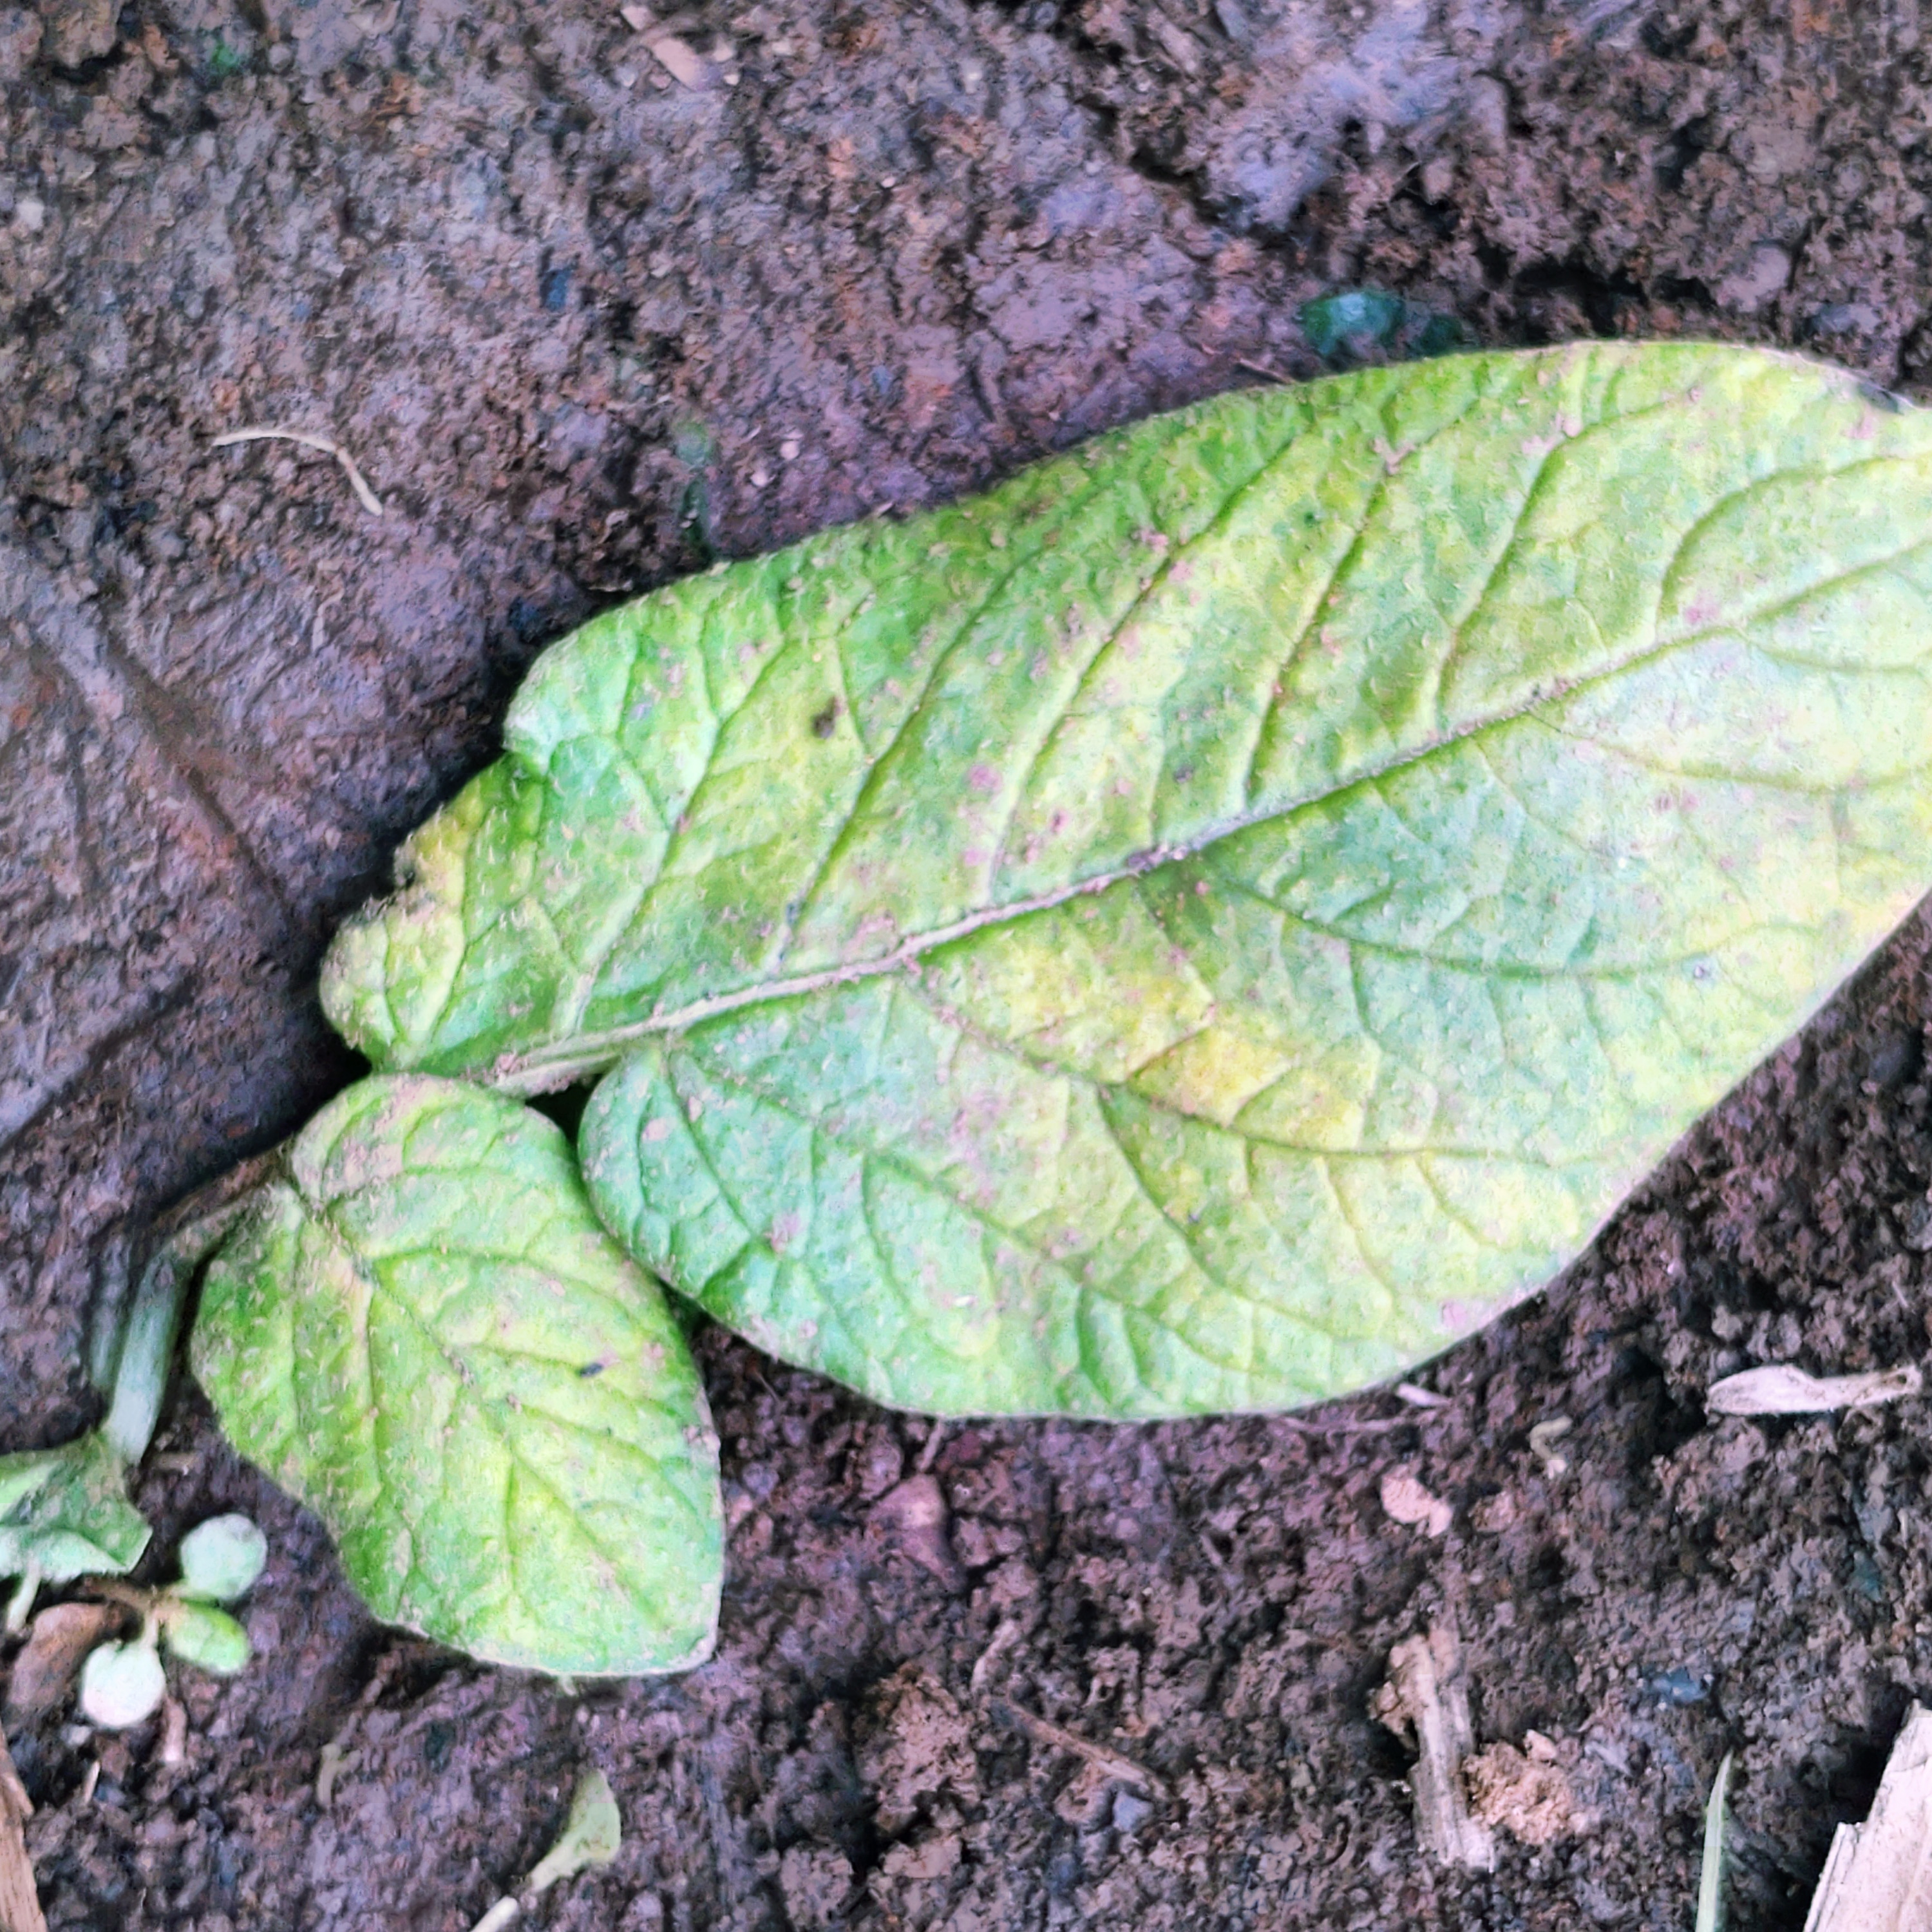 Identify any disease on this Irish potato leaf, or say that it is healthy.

late blight
